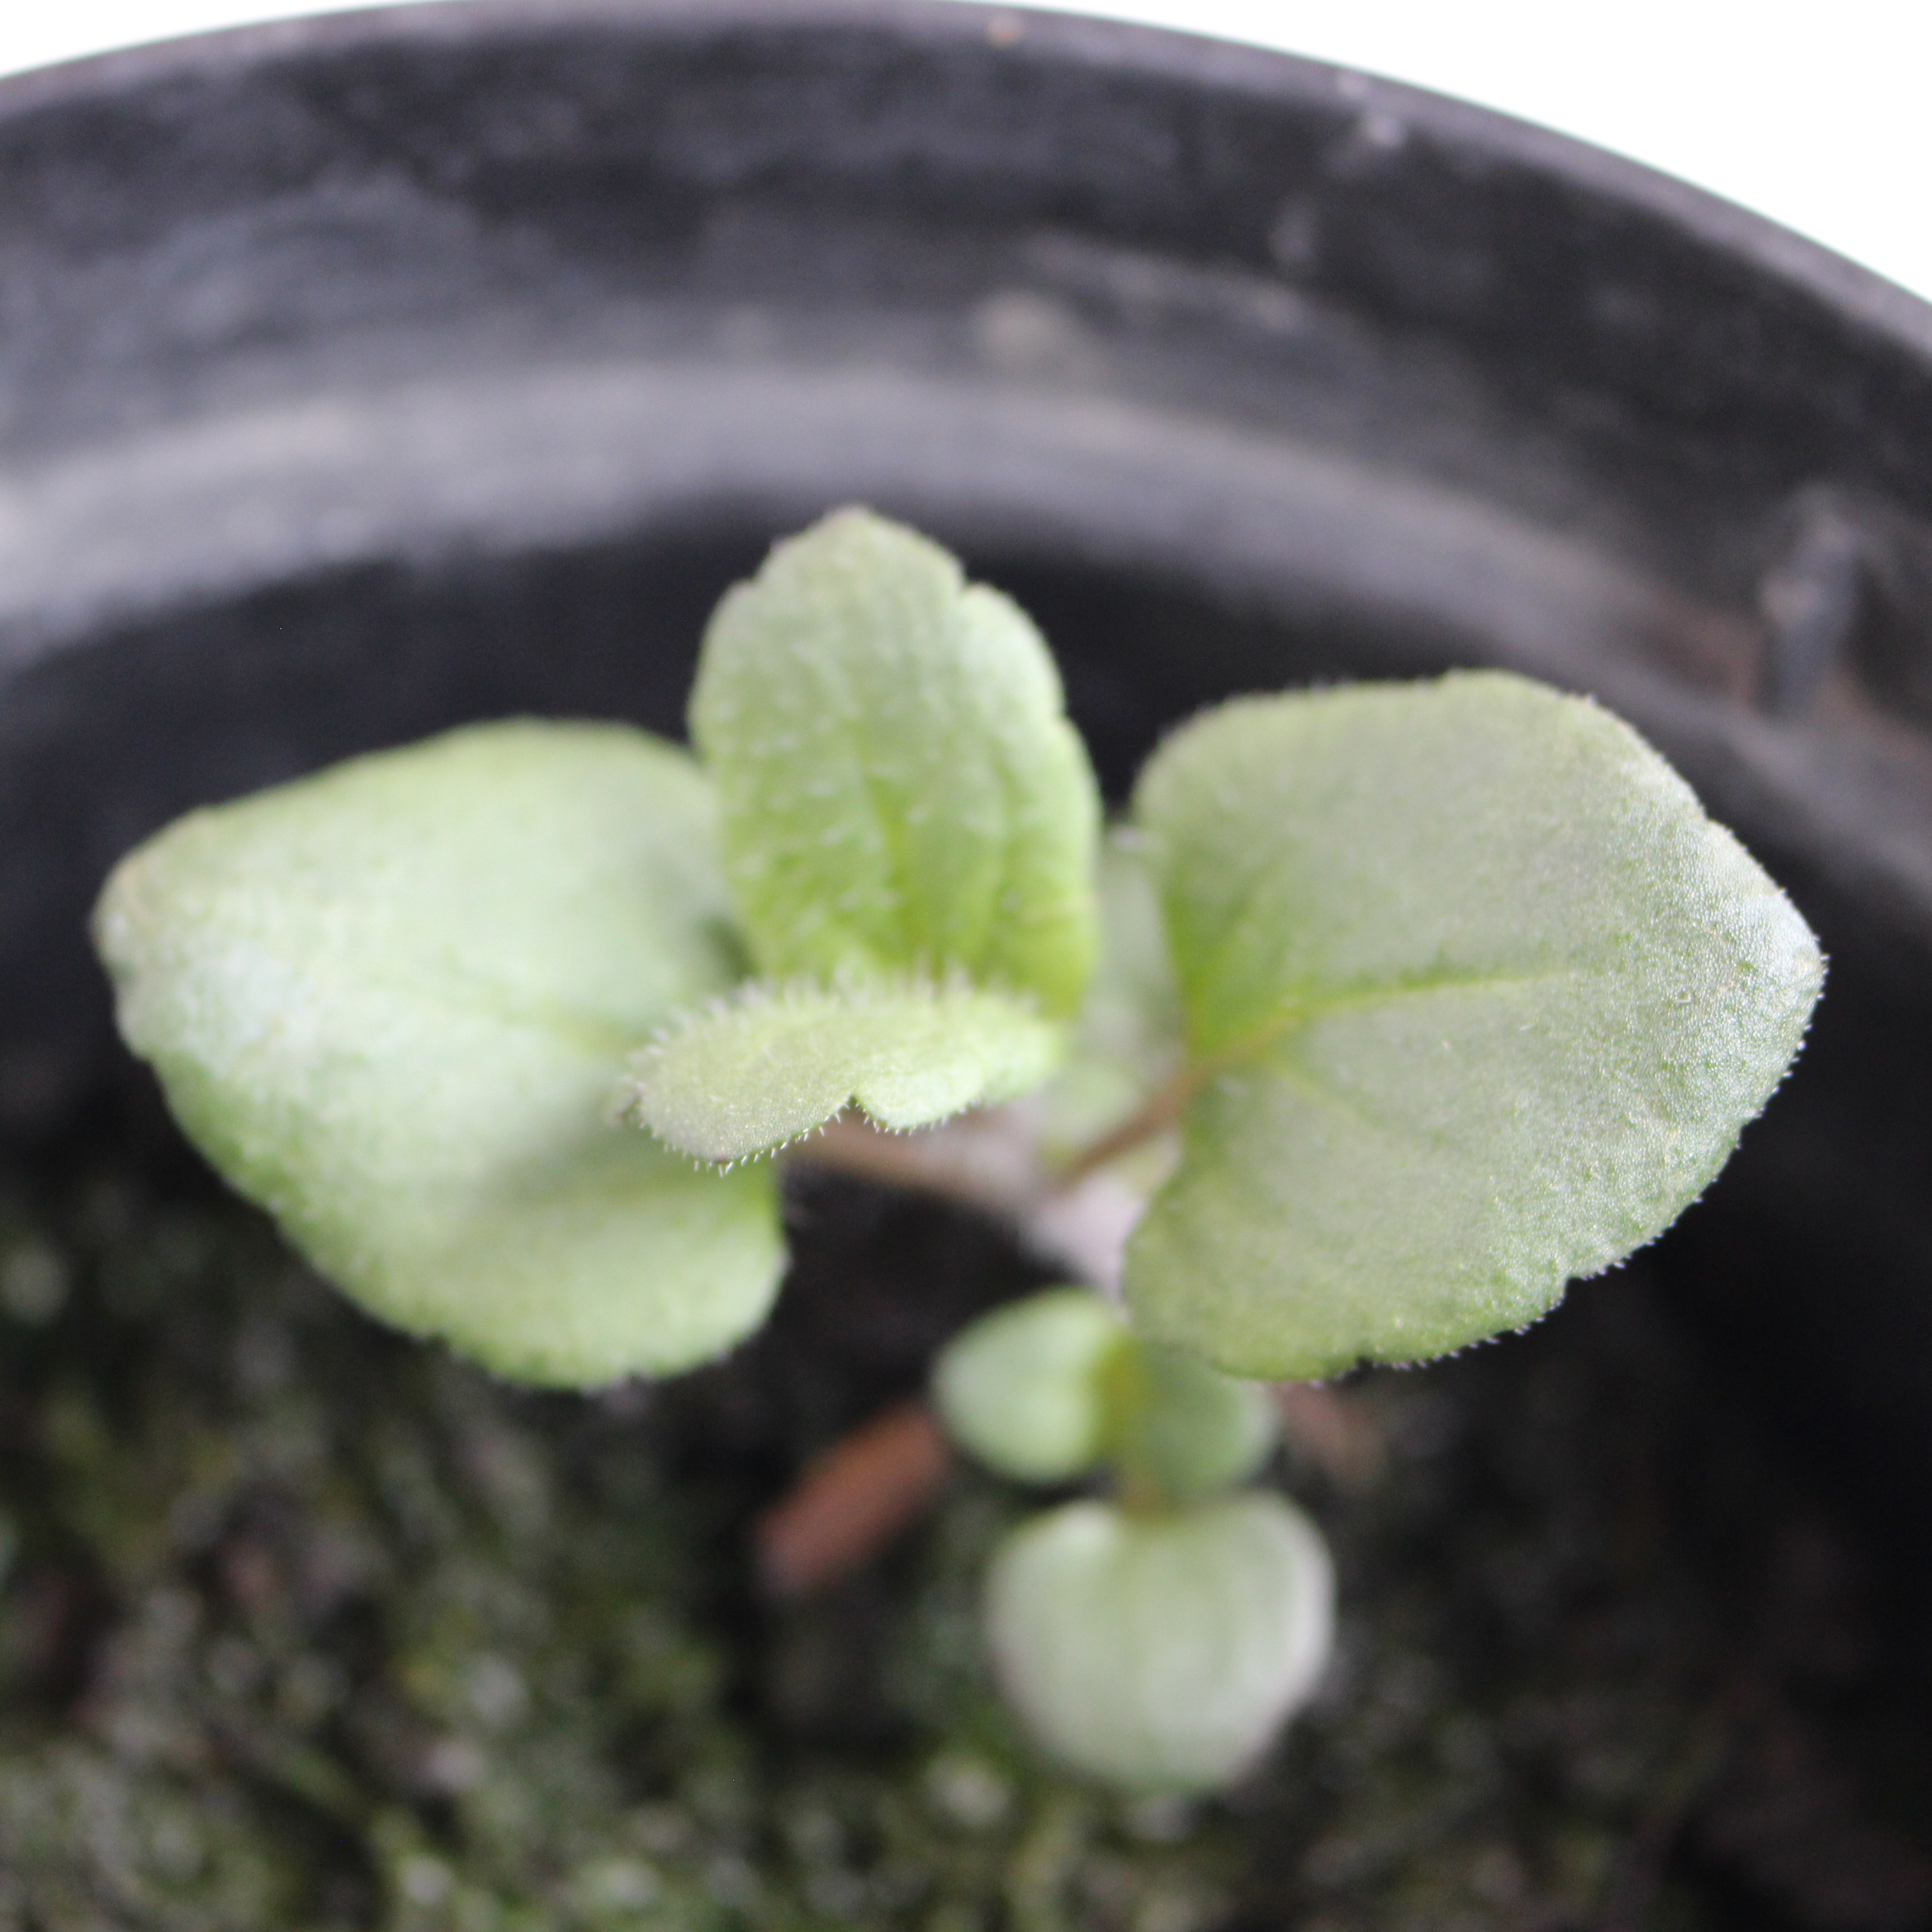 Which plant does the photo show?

Veronica persica
